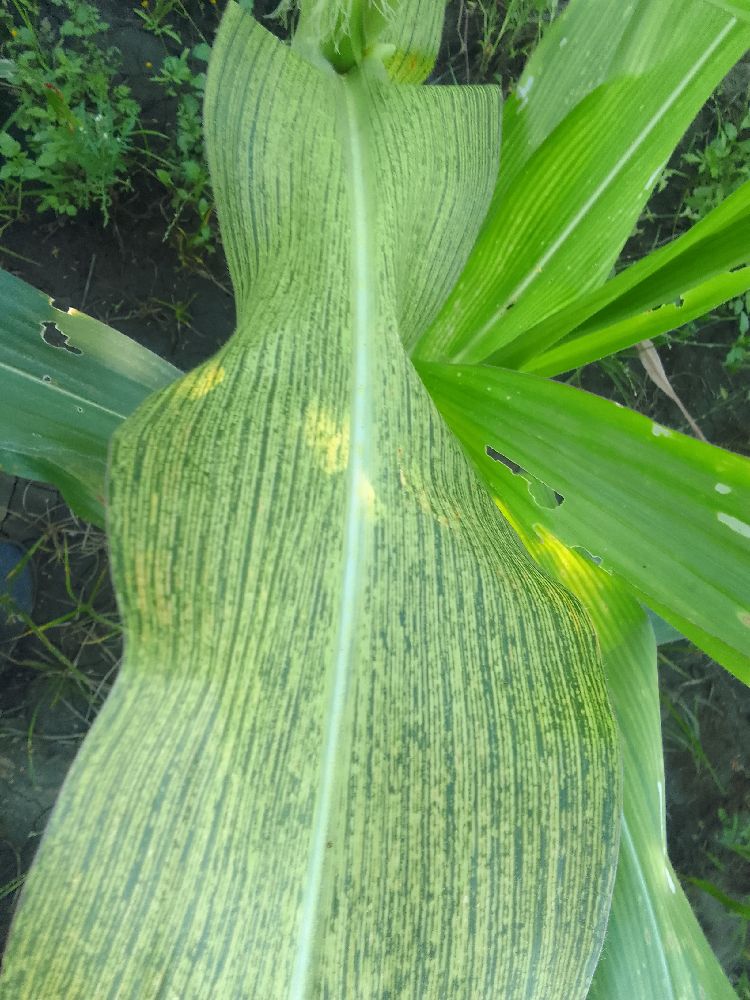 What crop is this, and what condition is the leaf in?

maize, maize streak virus
